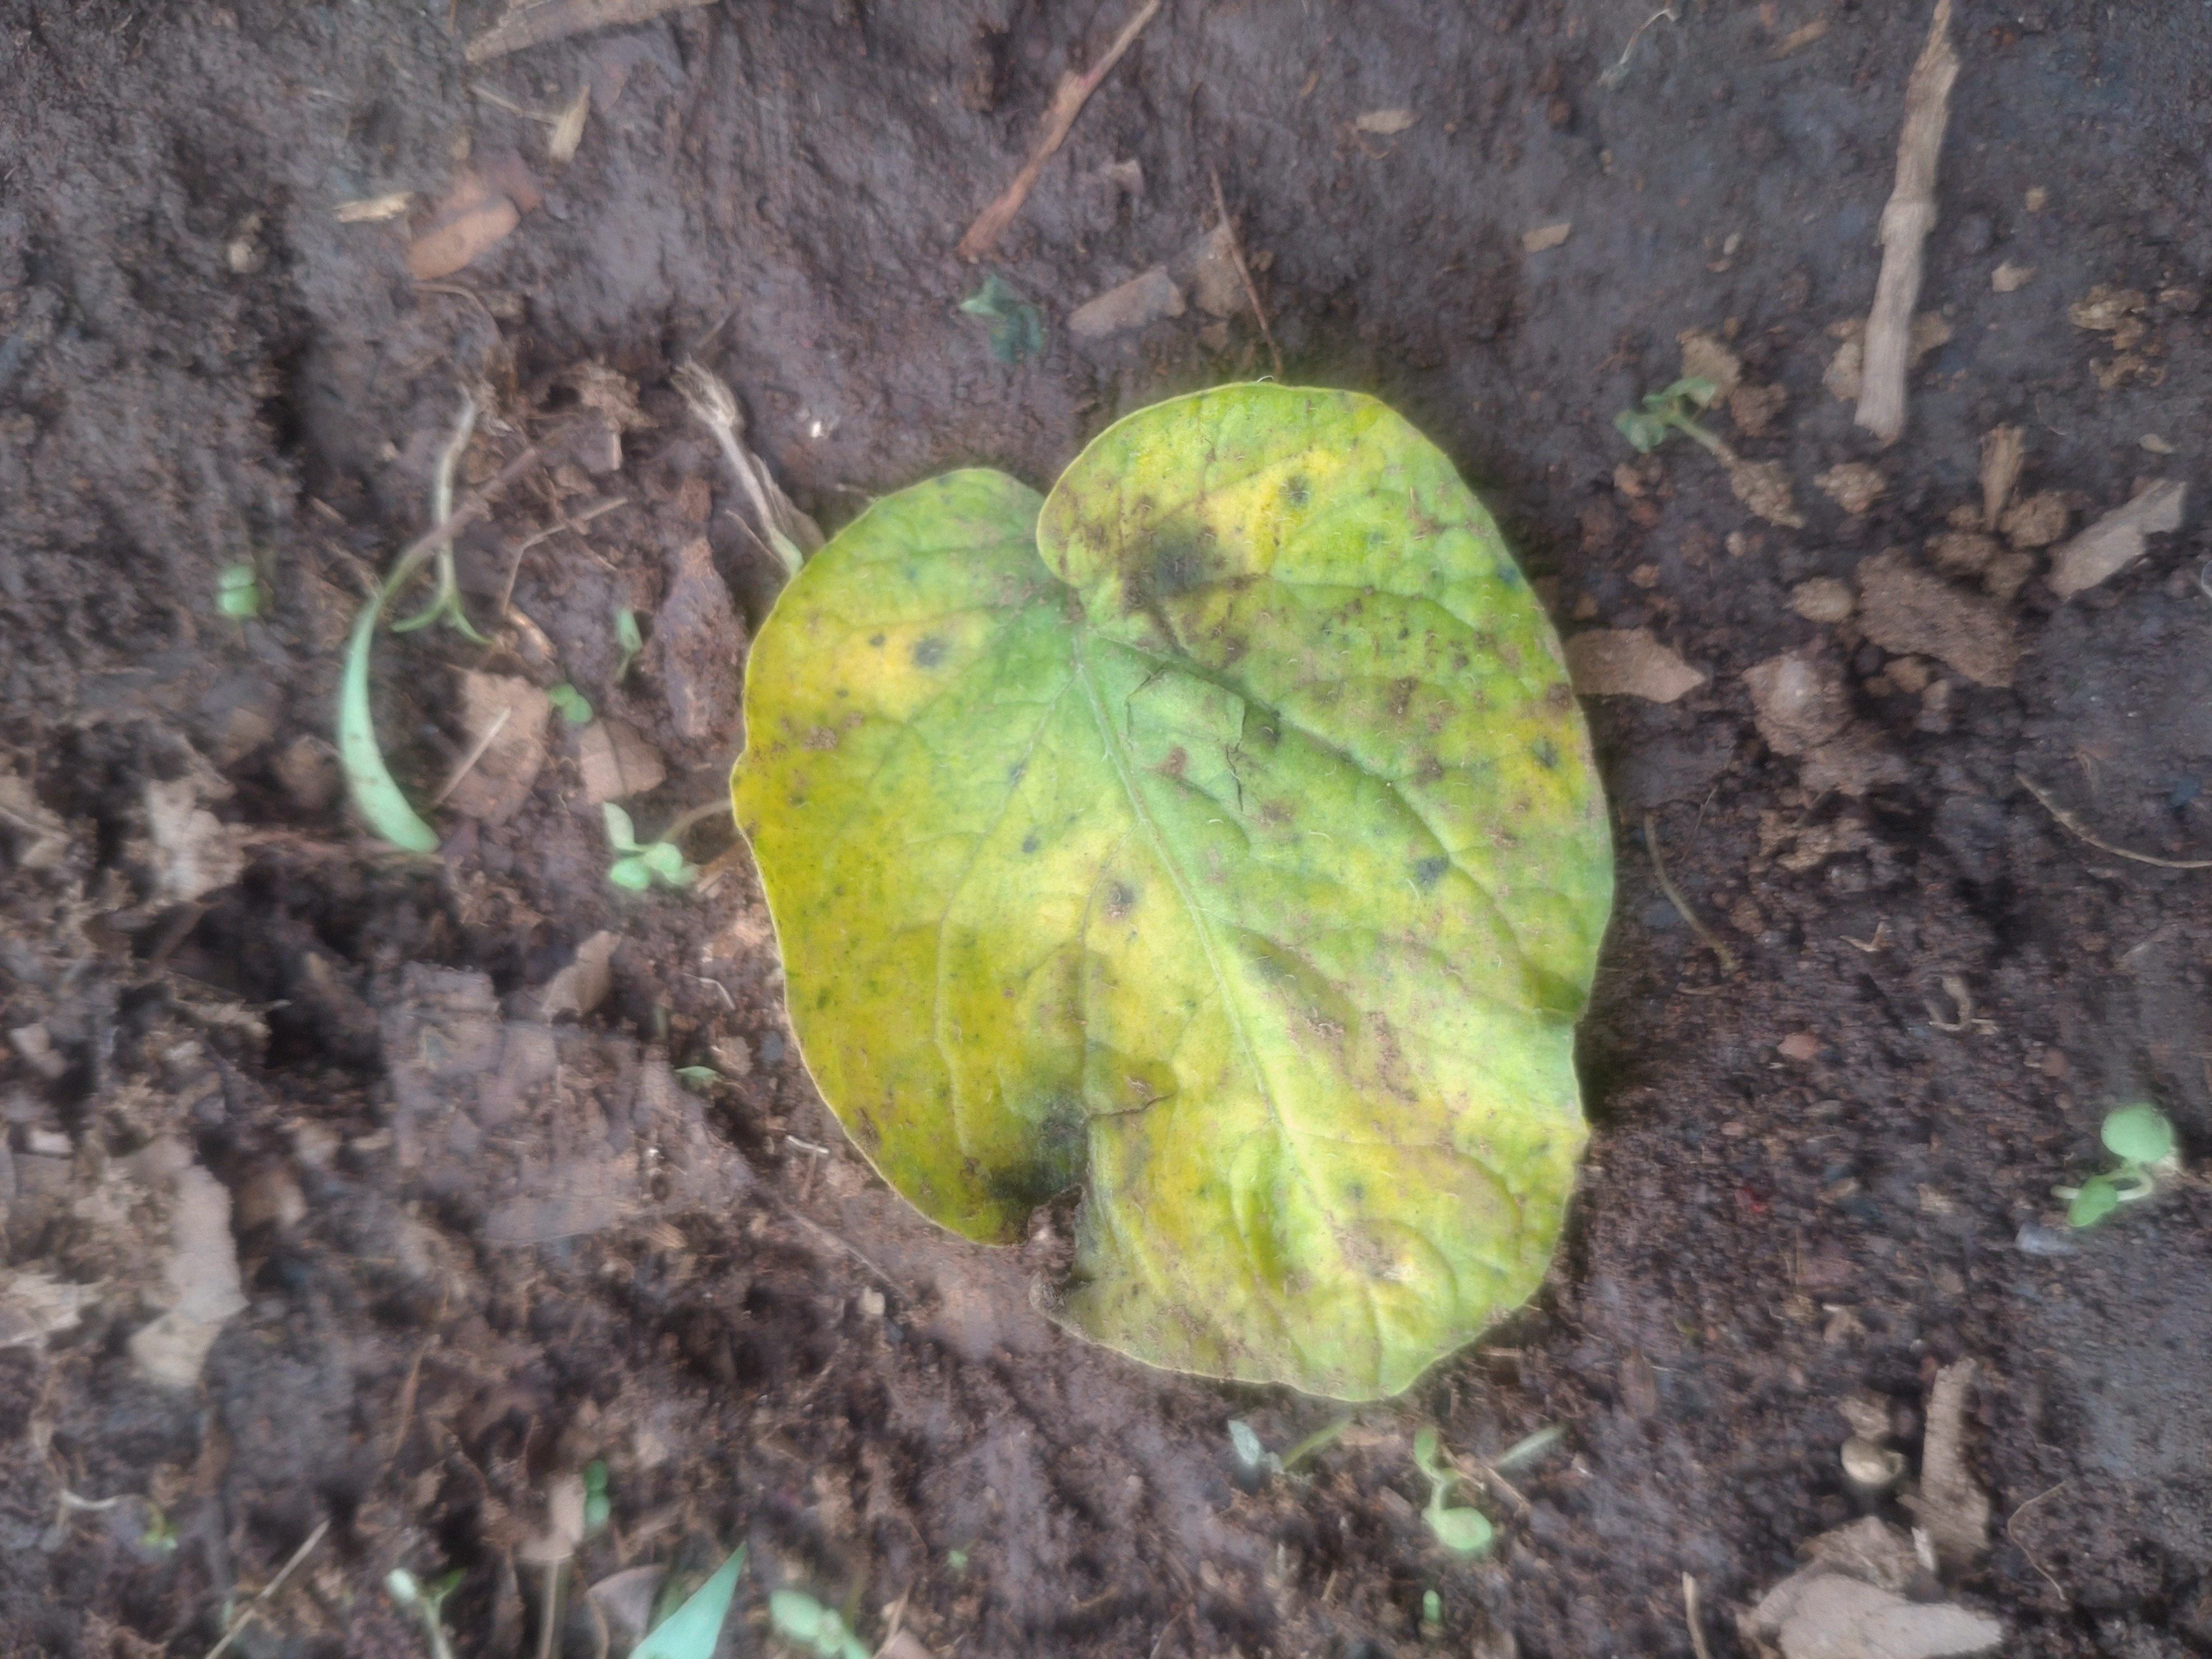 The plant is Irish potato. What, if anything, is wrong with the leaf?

late blight
